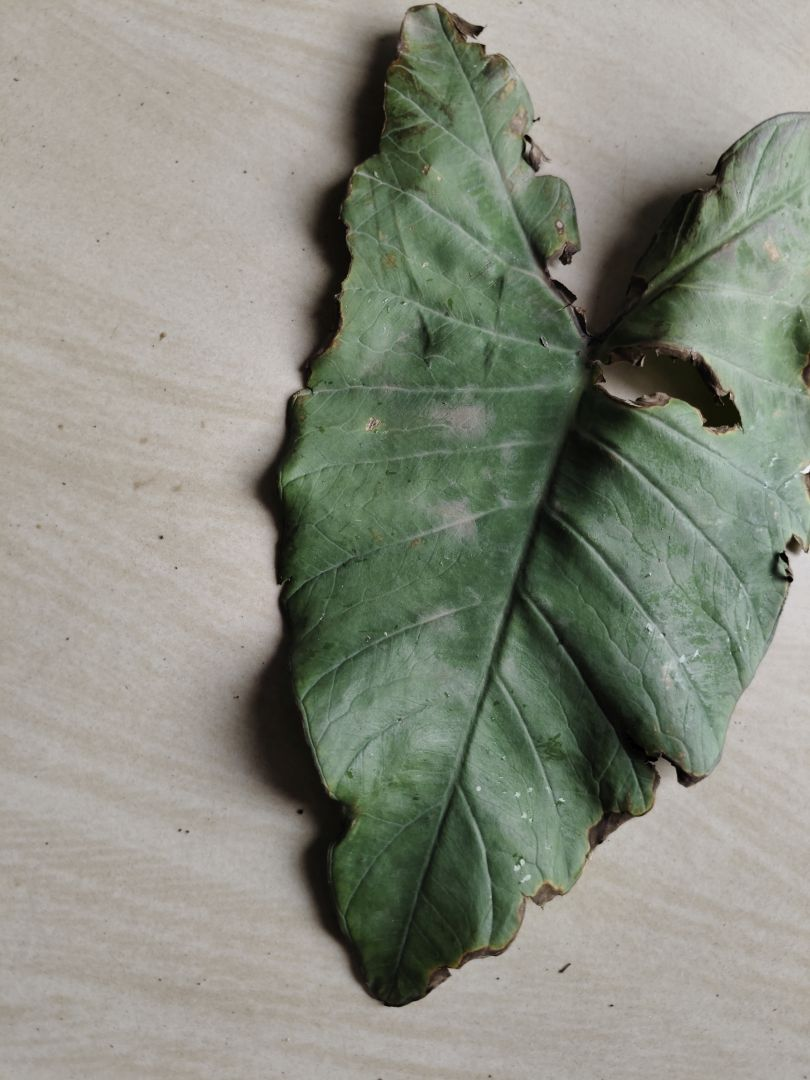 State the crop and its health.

taro, leaf blight
